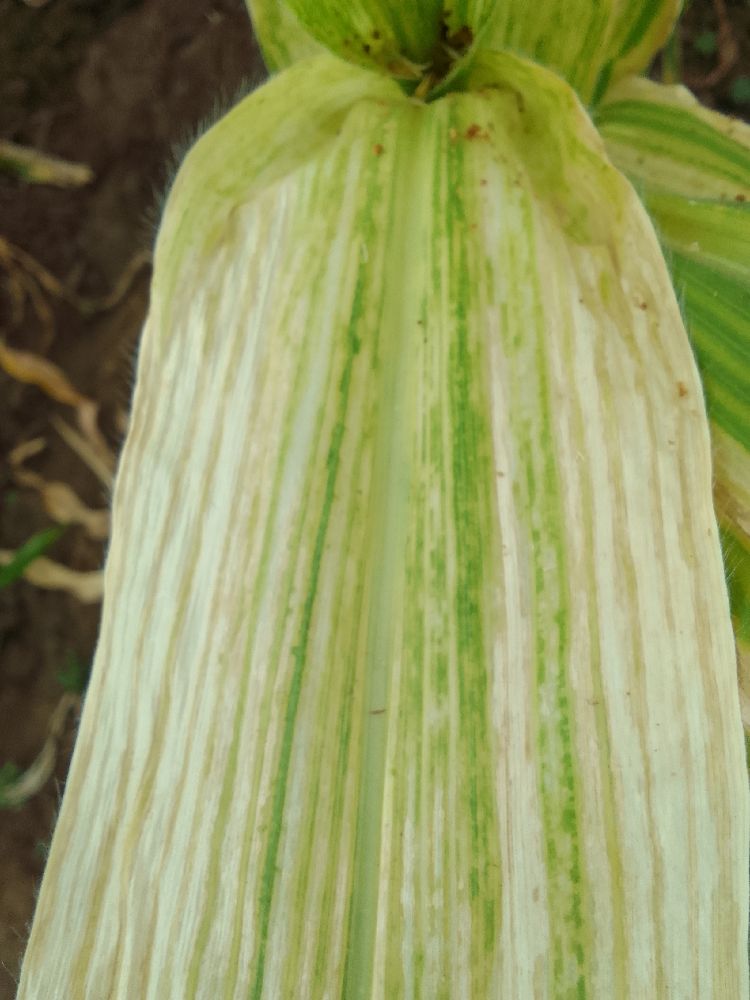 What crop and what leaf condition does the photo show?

maize, maize lethal necrosis
